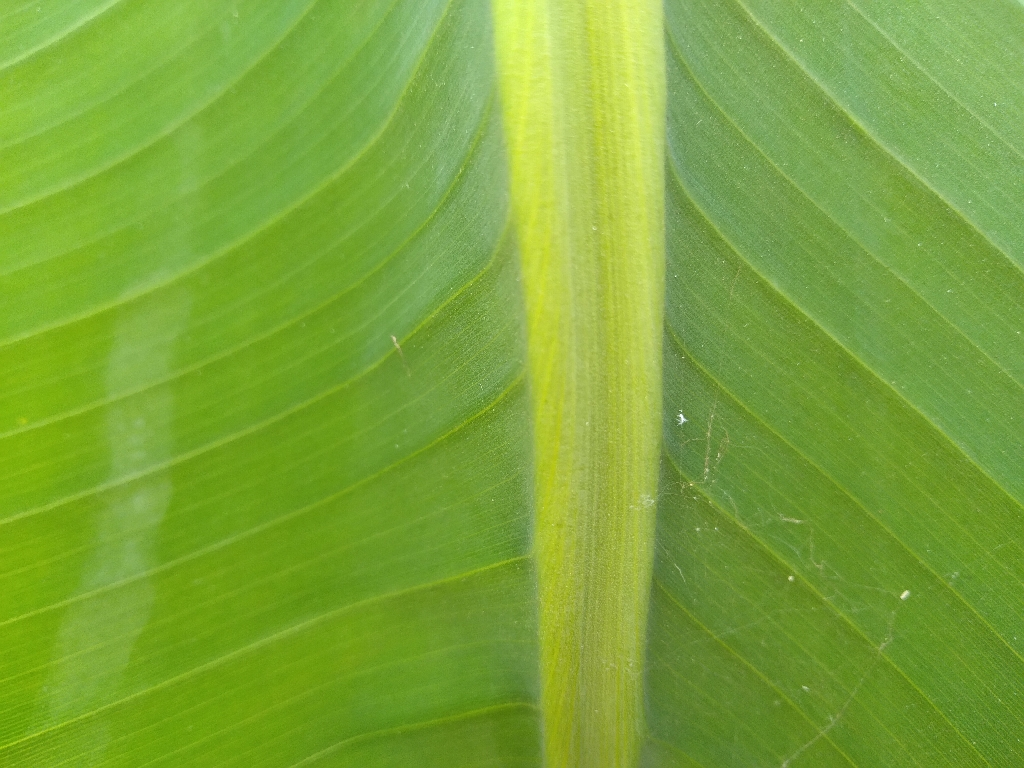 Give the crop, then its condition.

banana, healthy
